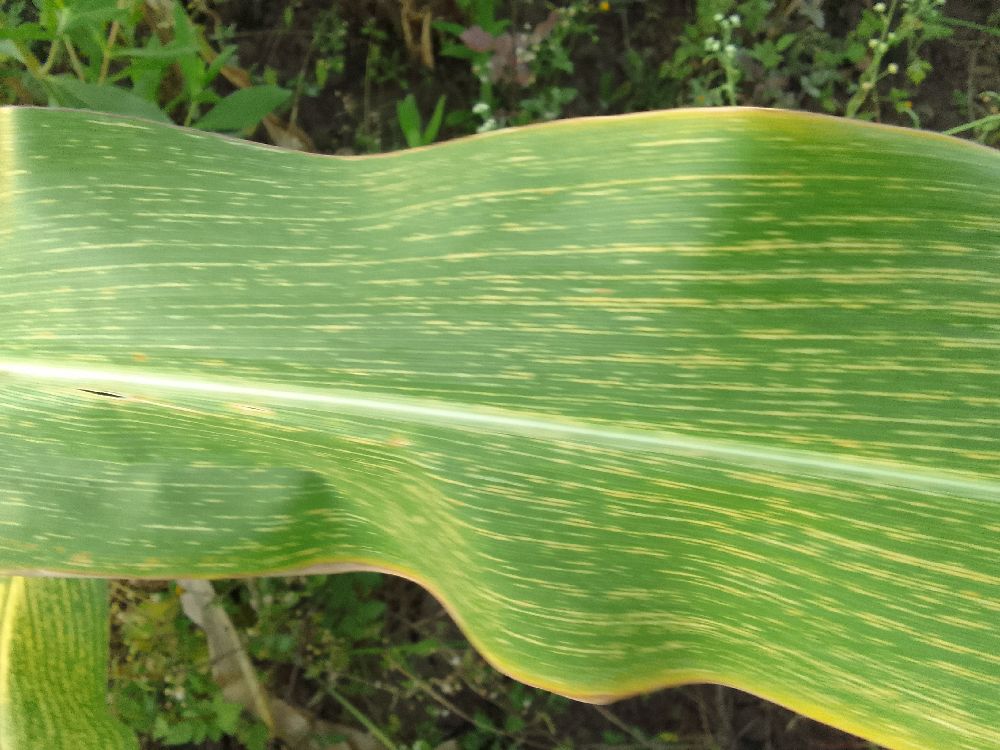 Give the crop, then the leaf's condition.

maize, maize streak virus
